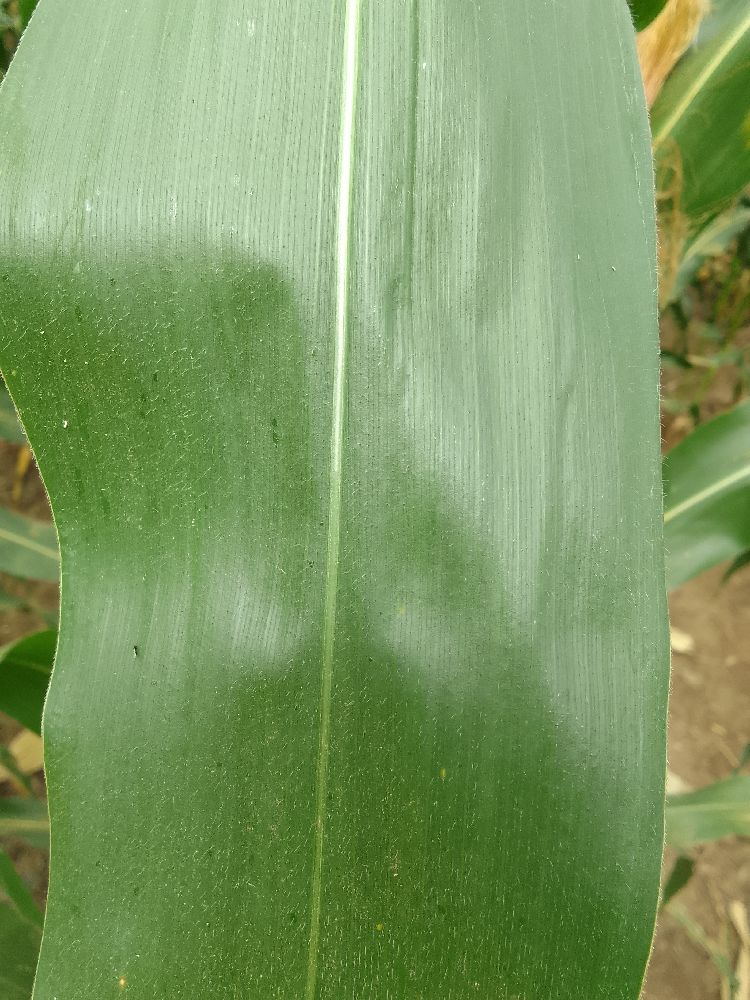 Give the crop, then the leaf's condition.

maize, healthy
